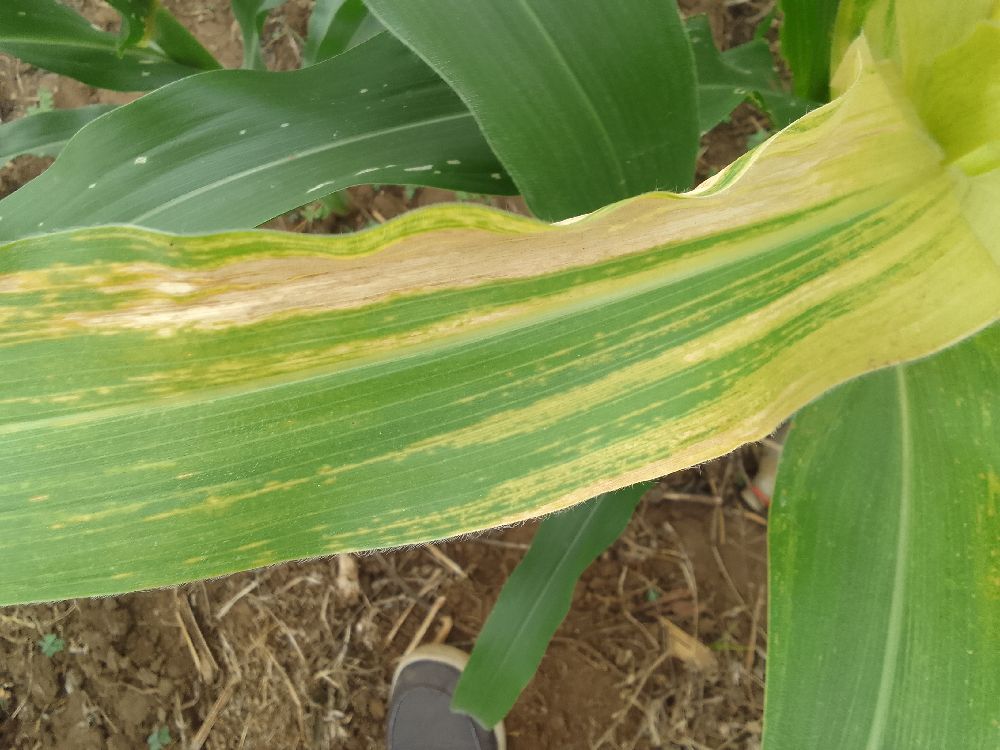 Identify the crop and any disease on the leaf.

maize, maize lethal necrosis
